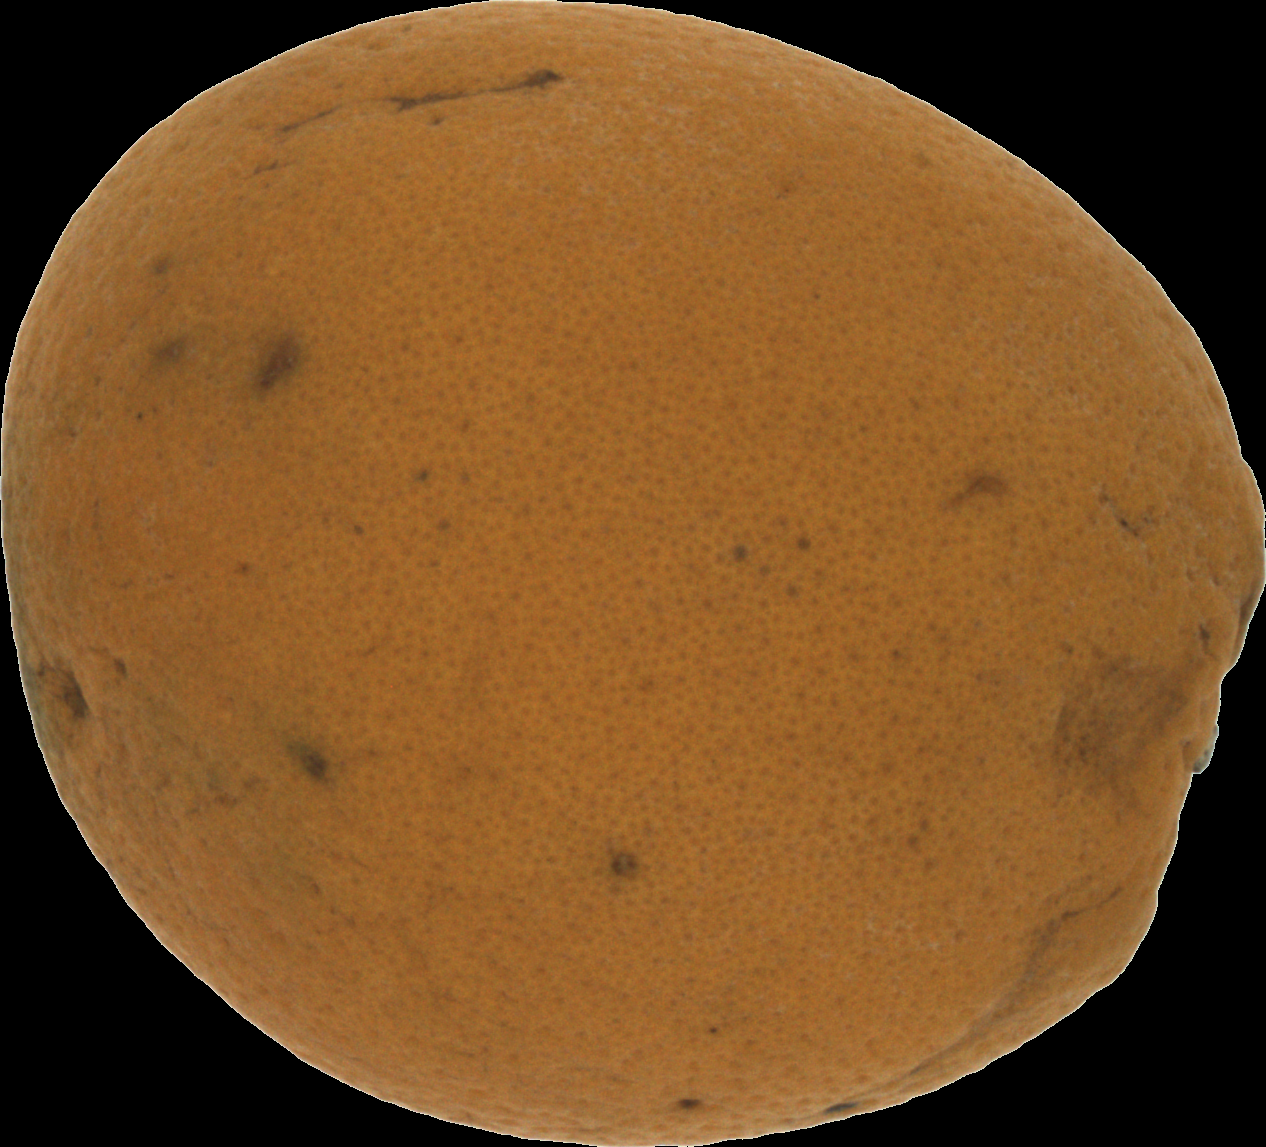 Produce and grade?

orange, bad
